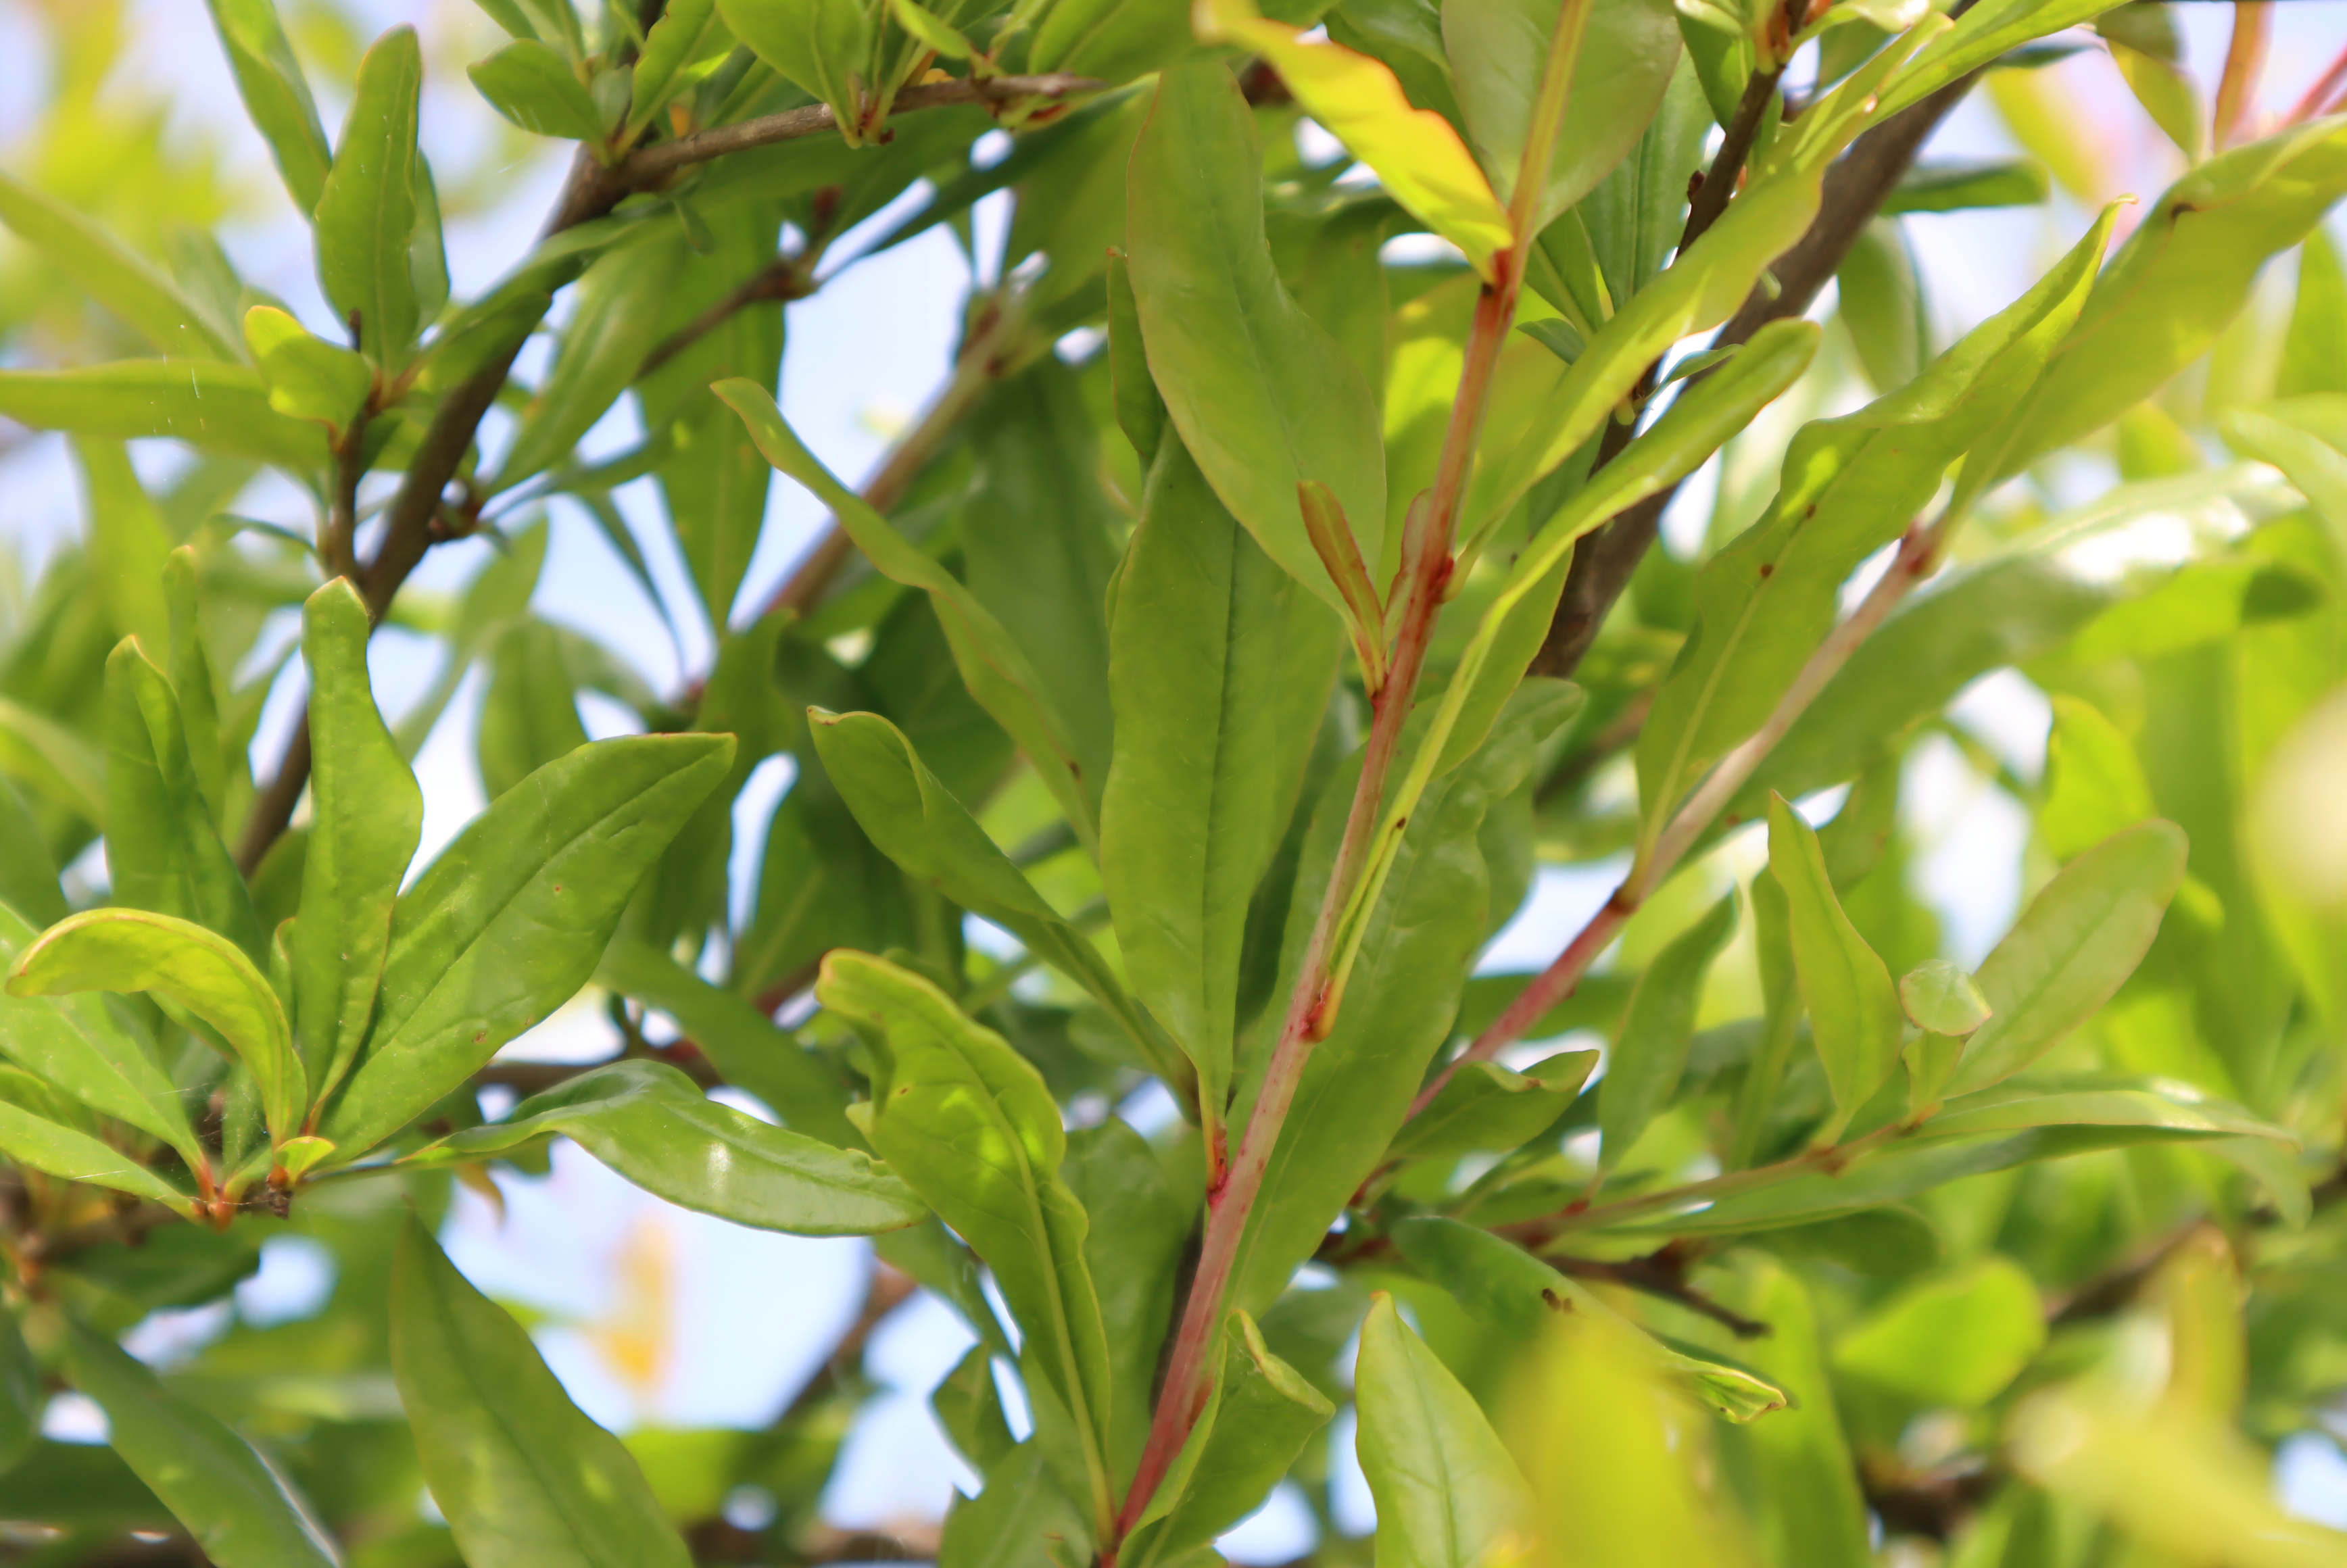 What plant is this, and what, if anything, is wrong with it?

pomegranate, aphids, coniella granati
